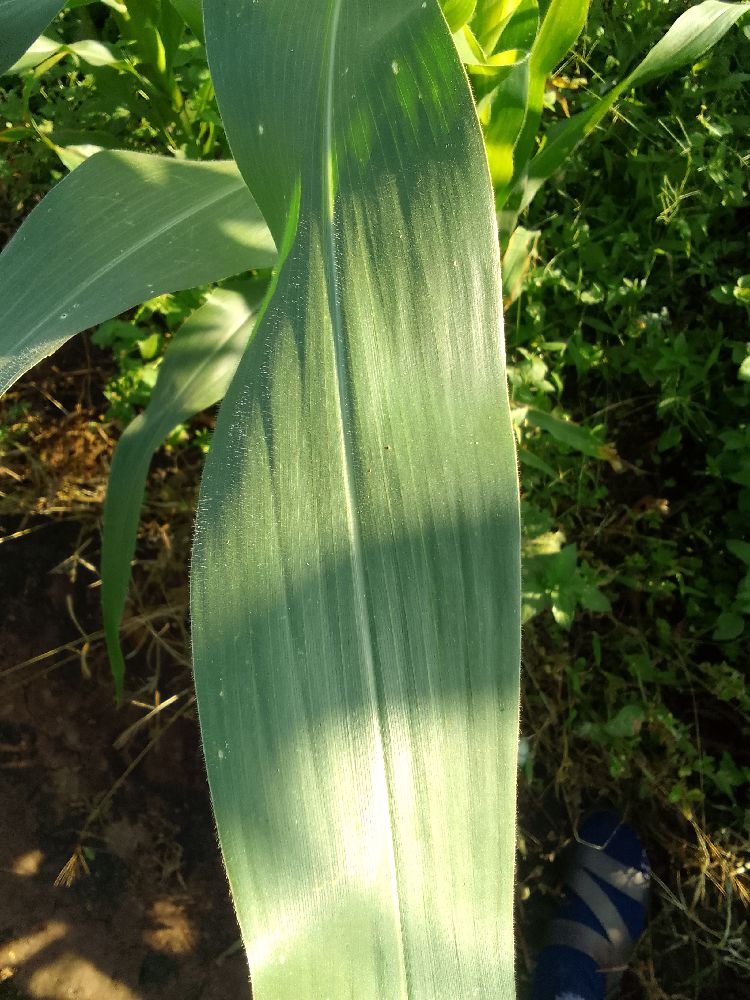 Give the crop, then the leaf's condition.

maize, healthy
